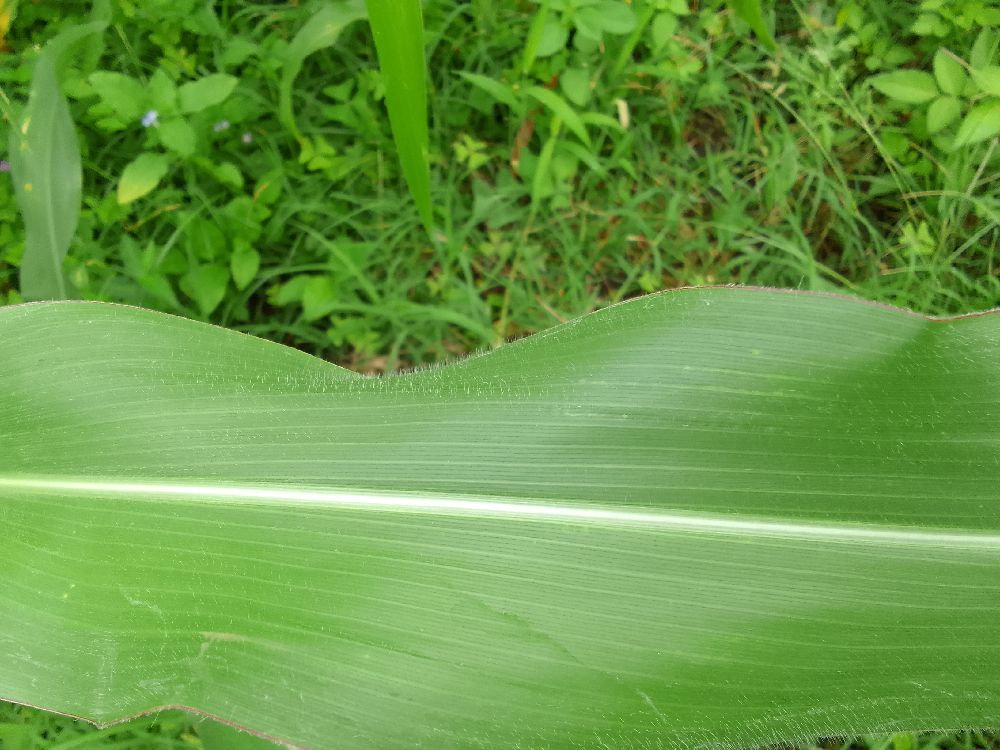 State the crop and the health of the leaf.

maize, healthy
